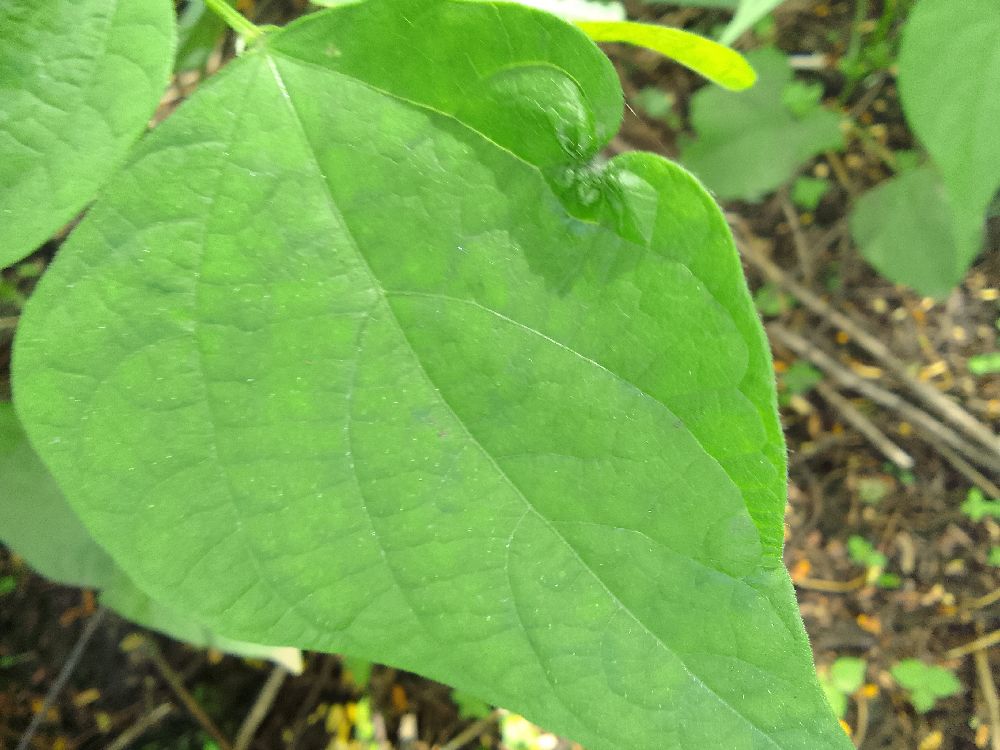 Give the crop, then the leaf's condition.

common bean, healthy
